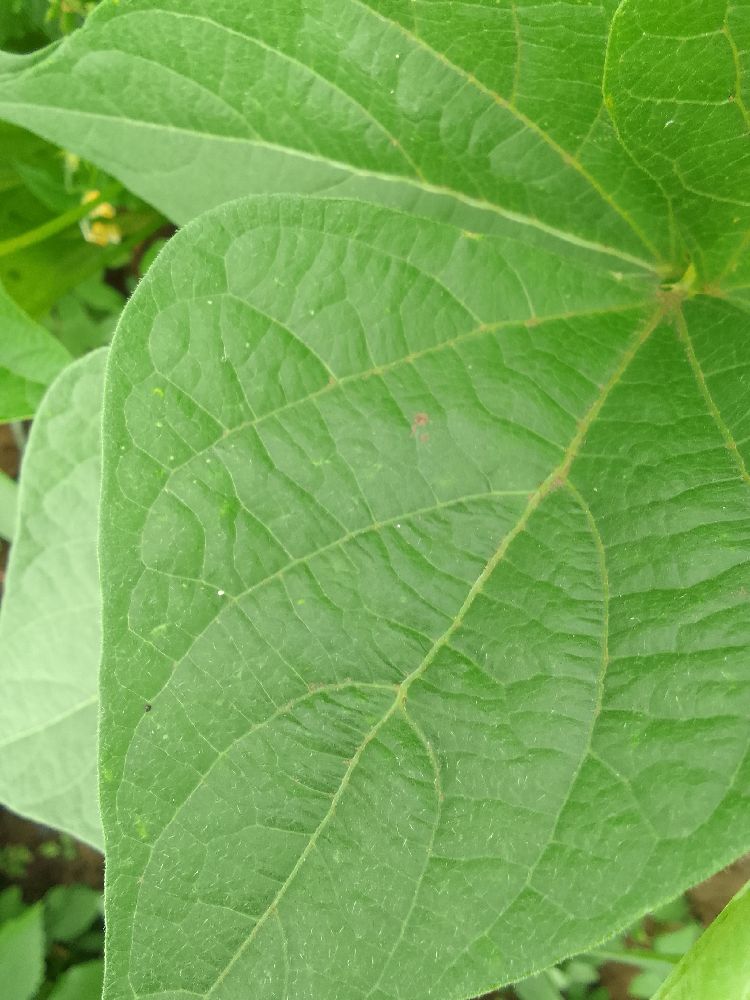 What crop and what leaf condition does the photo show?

common bean, healthy
